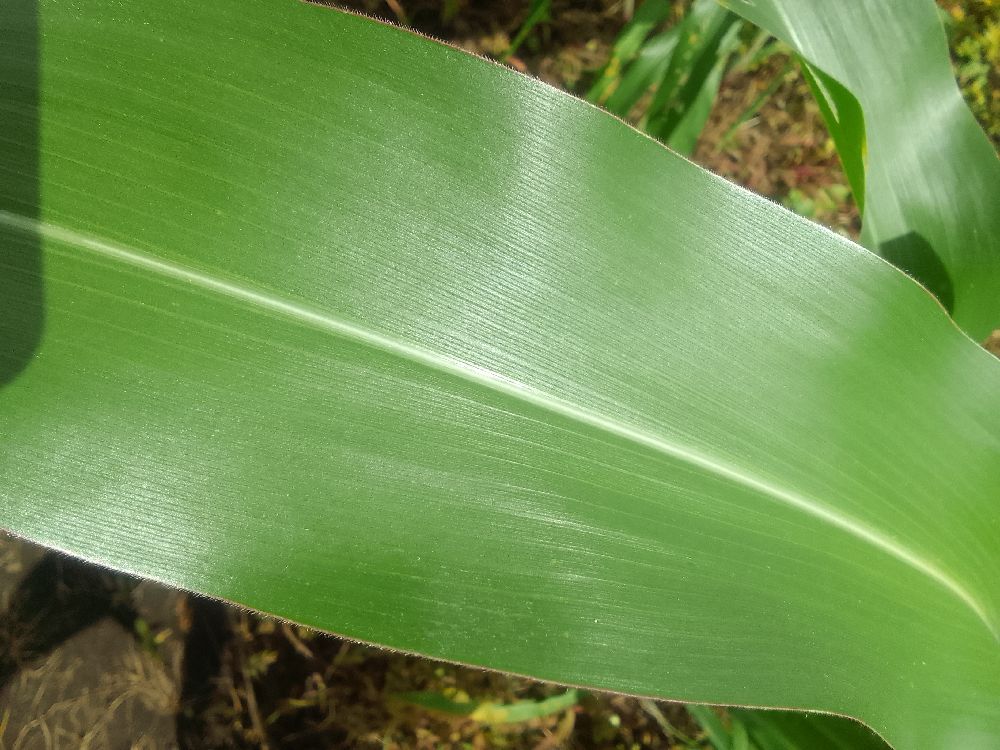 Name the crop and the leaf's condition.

maize, healthy
